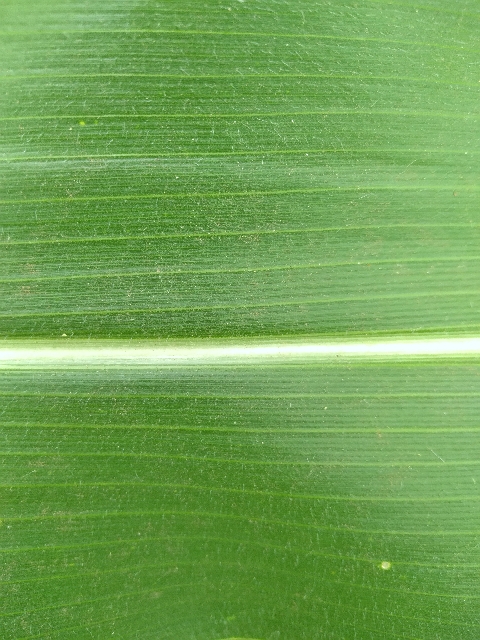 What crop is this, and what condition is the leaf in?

maize, healthy
